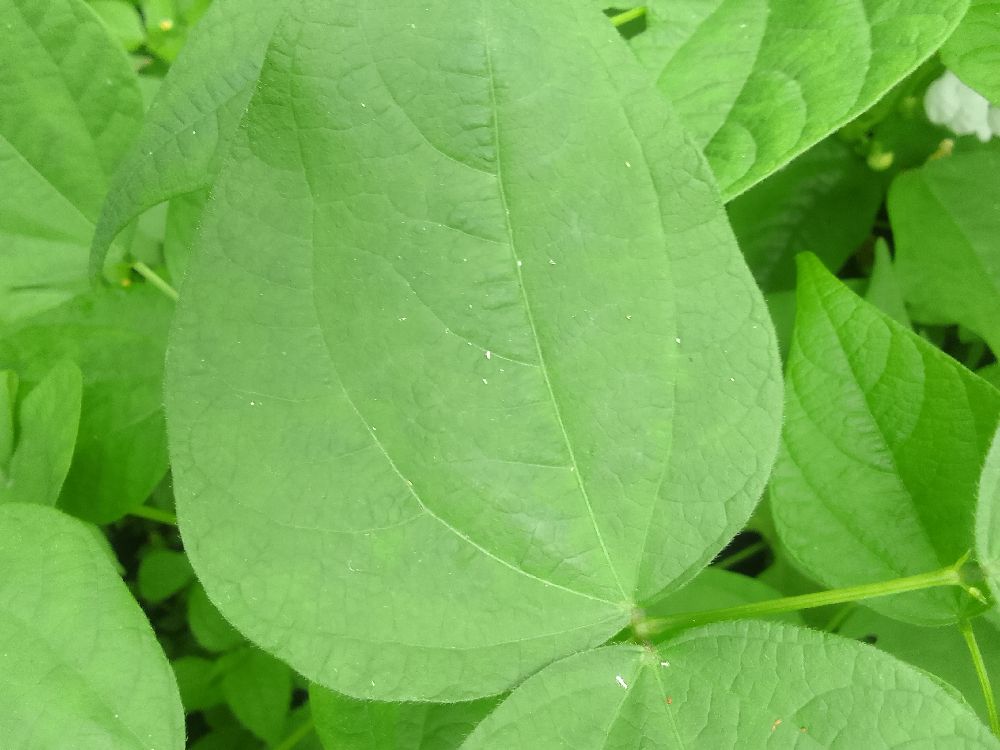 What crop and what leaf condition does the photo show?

common bean, healthy
